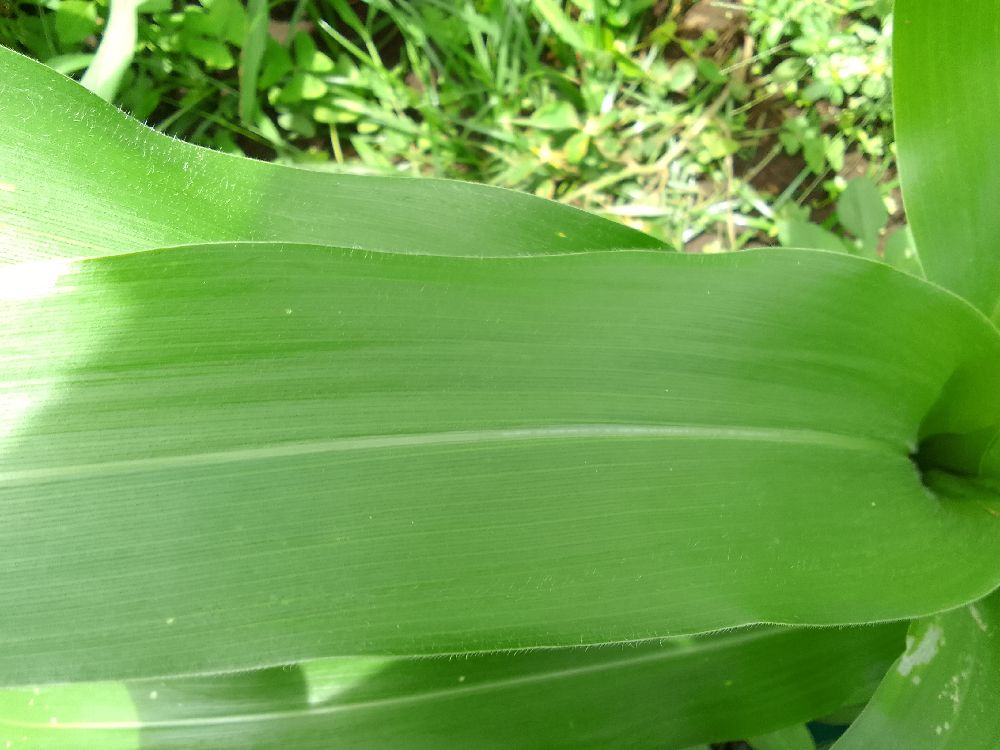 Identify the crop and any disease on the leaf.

maize, healthy
